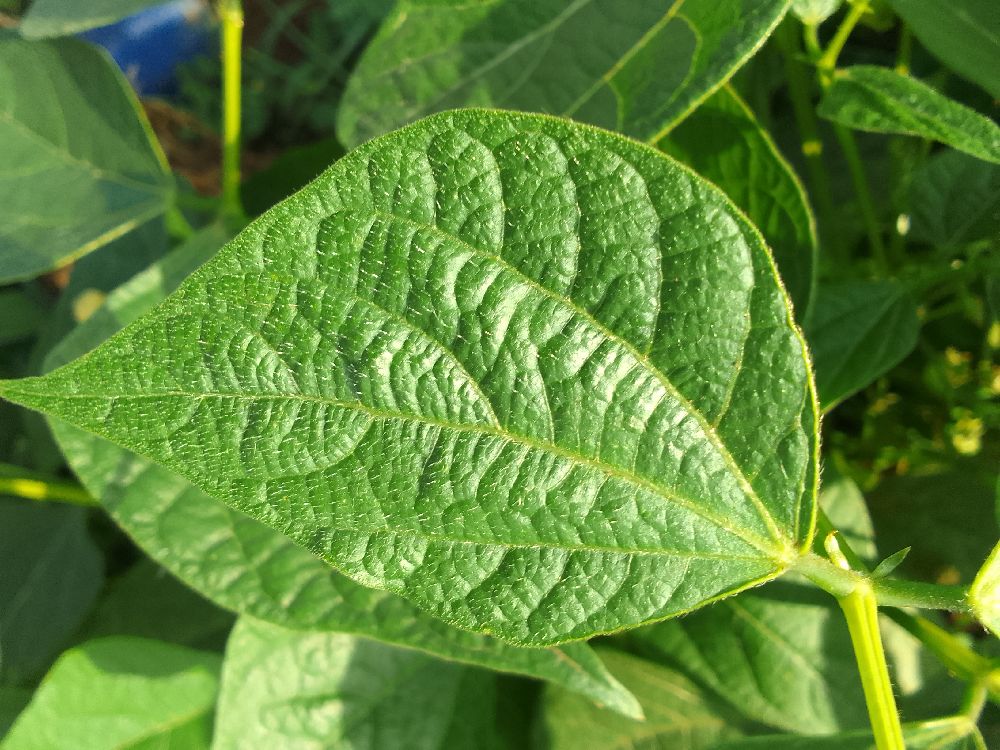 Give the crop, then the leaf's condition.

common bean, healthy
